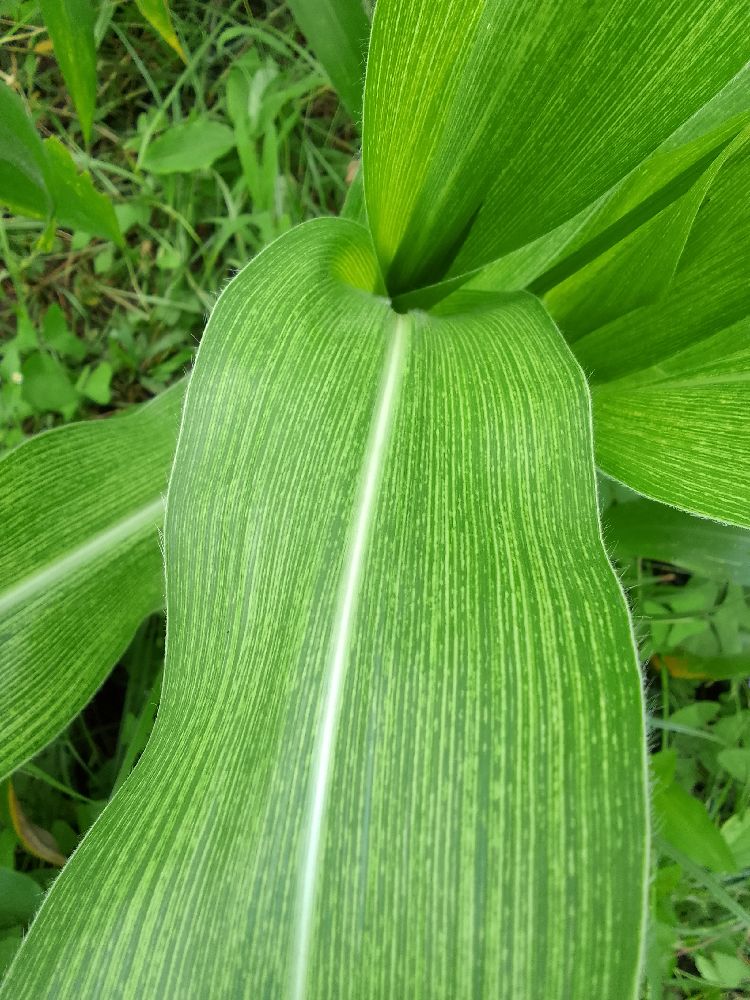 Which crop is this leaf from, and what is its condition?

maize, maize streak virus
